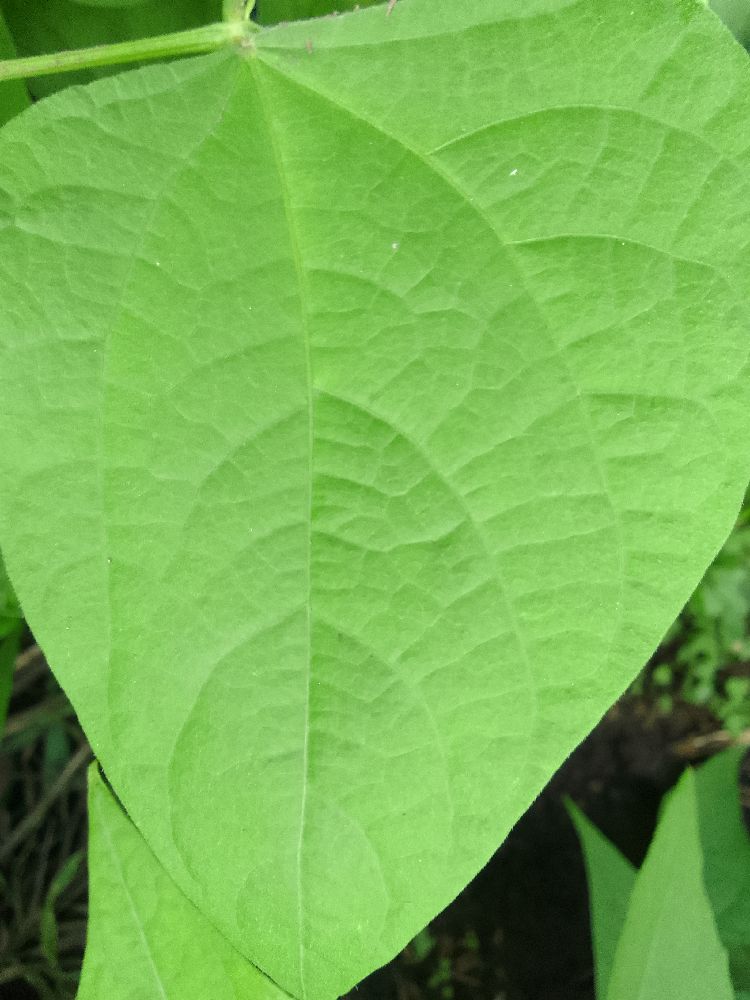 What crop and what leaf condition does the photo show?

common bean, healthy
